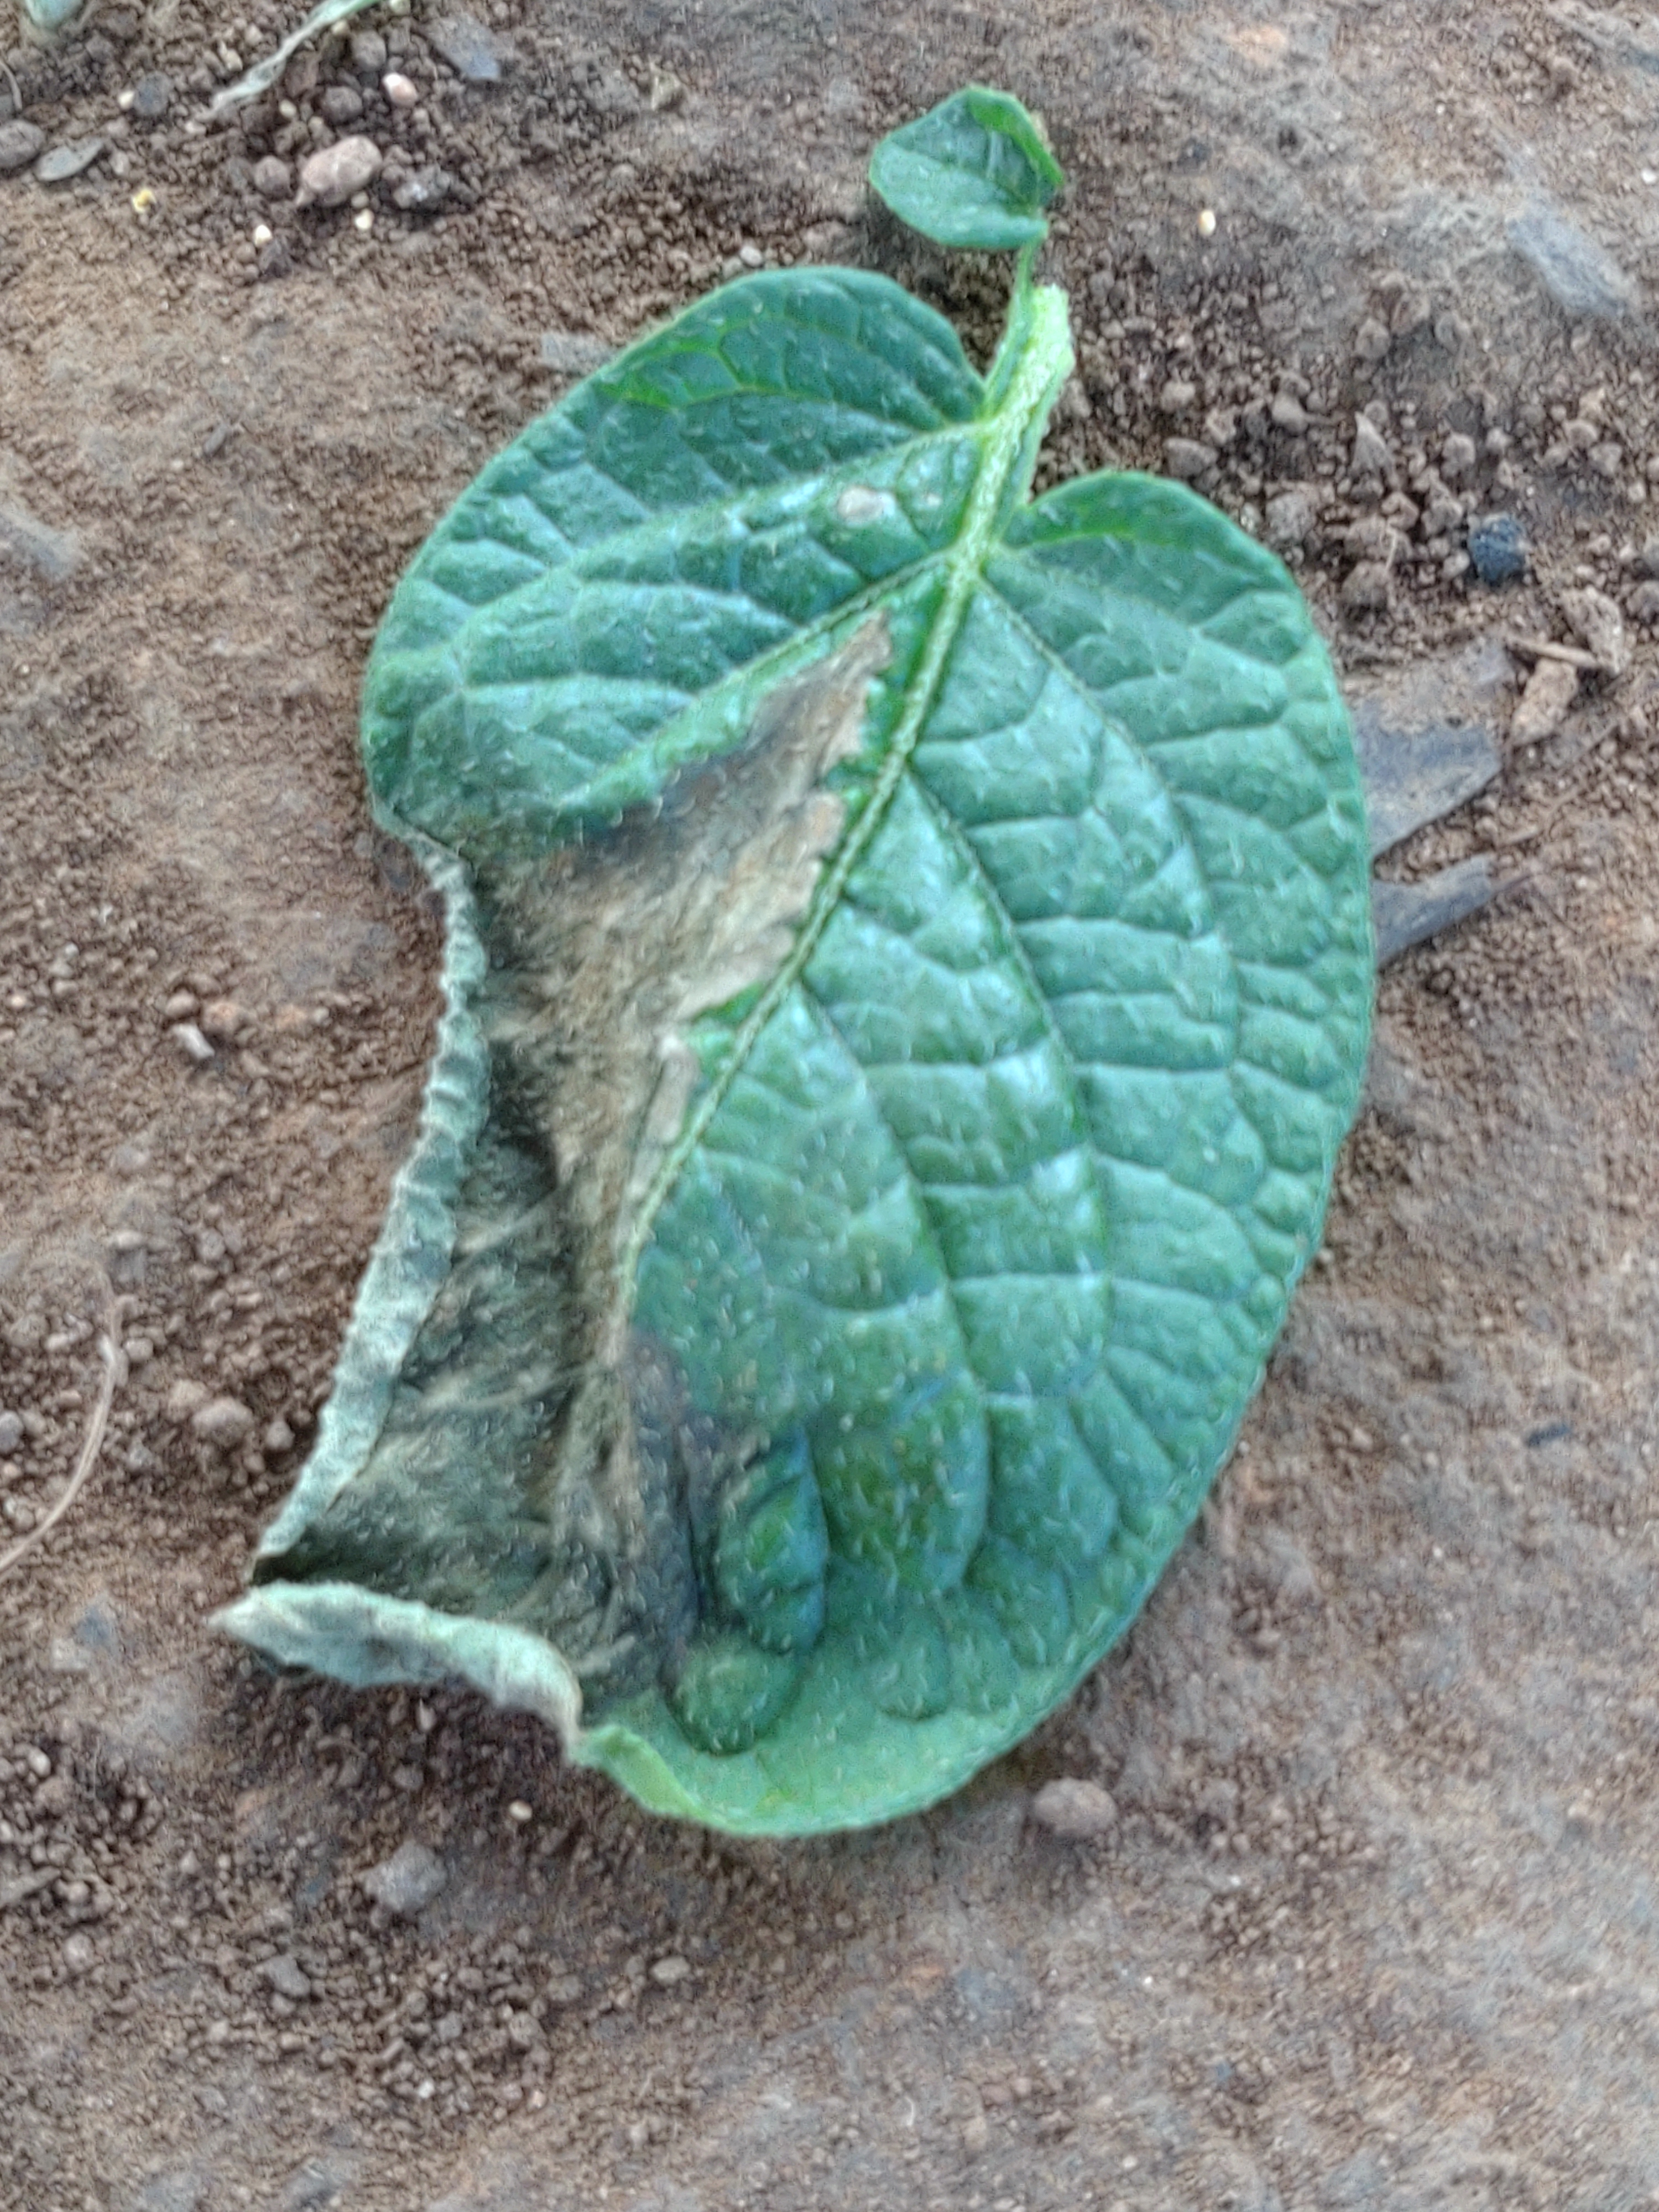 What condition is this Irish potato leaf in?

early blight
